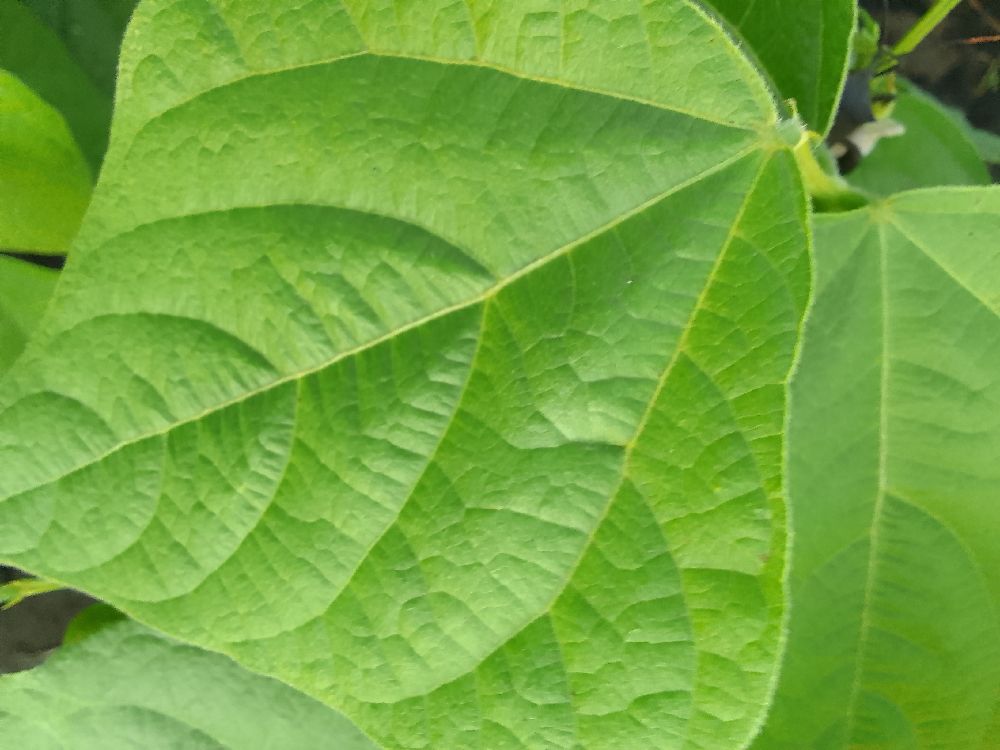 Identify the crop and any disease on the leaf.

common bean, healthy
